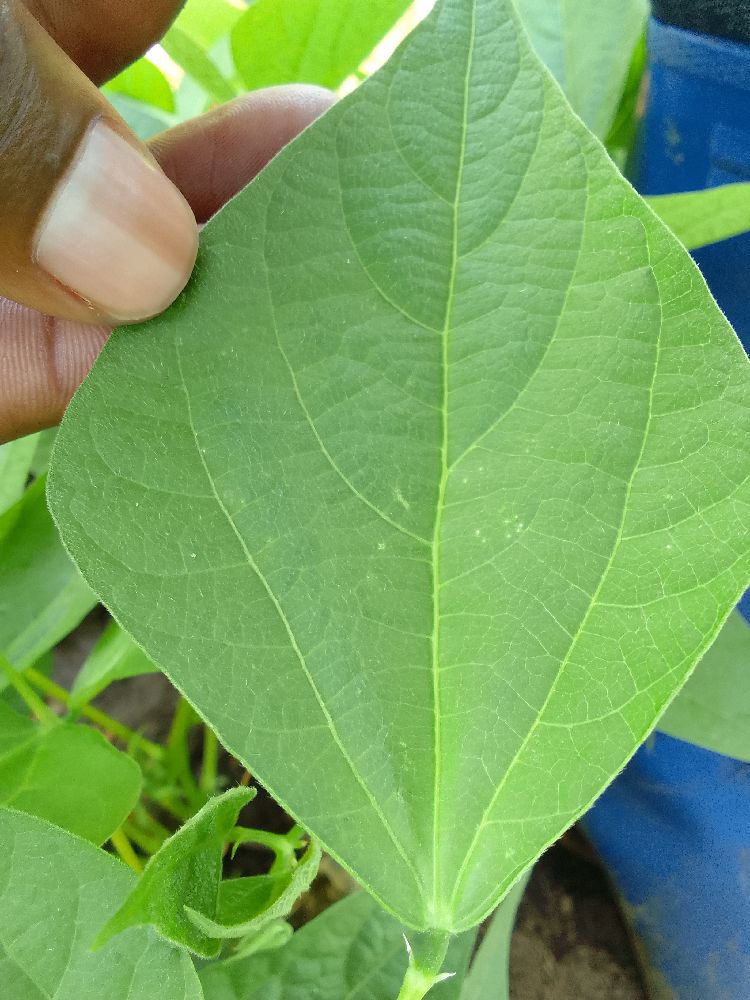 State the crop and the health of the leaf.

common bean, healthy
